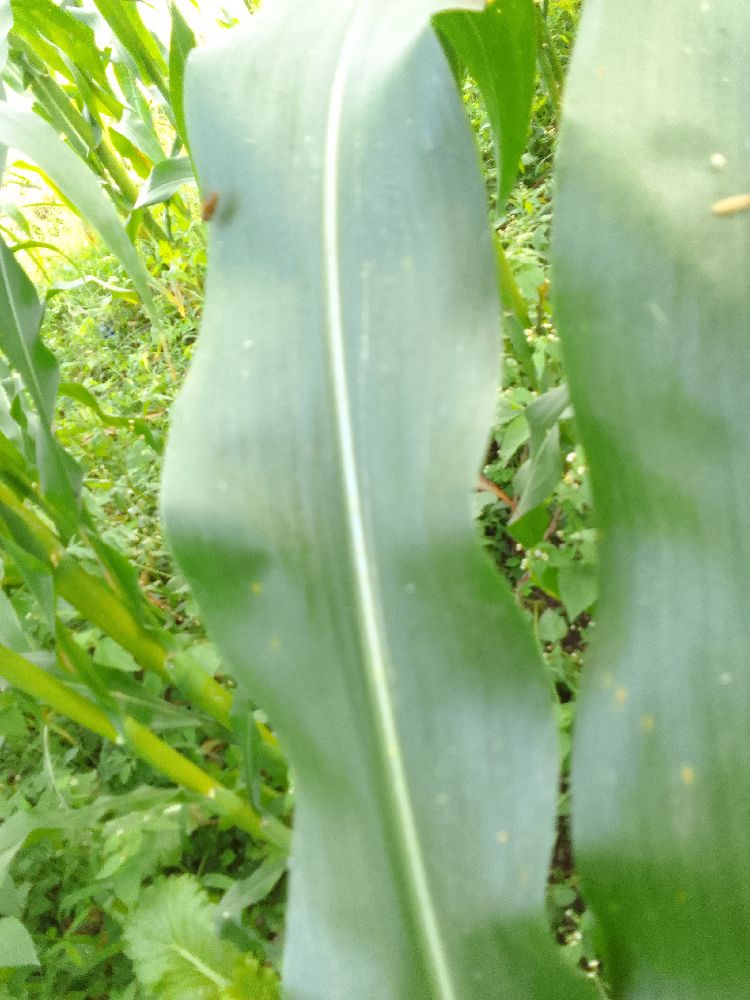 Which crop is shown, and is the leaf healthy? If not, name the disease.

maize, healthy
